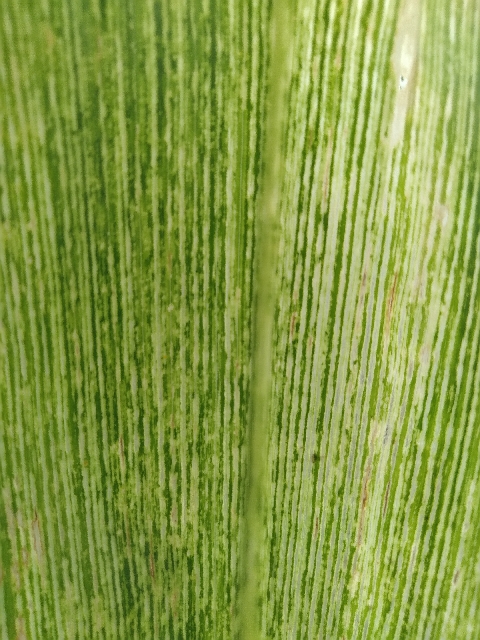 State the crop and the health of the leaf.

maize, maize streak virus
